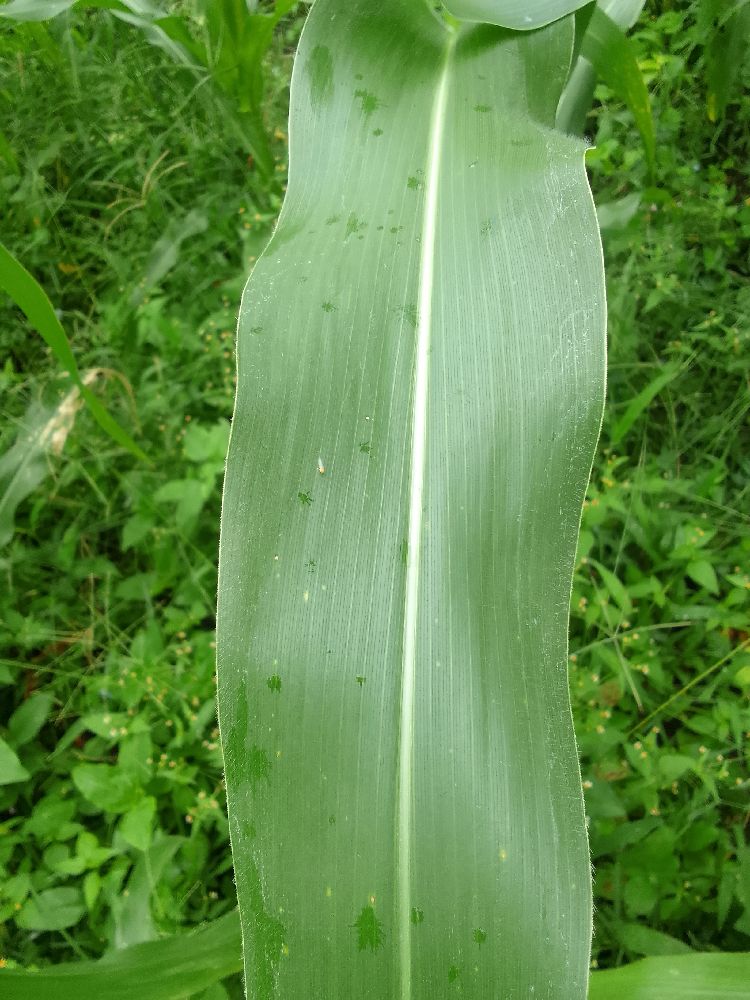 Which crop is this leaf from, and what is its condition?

maize, healthy
